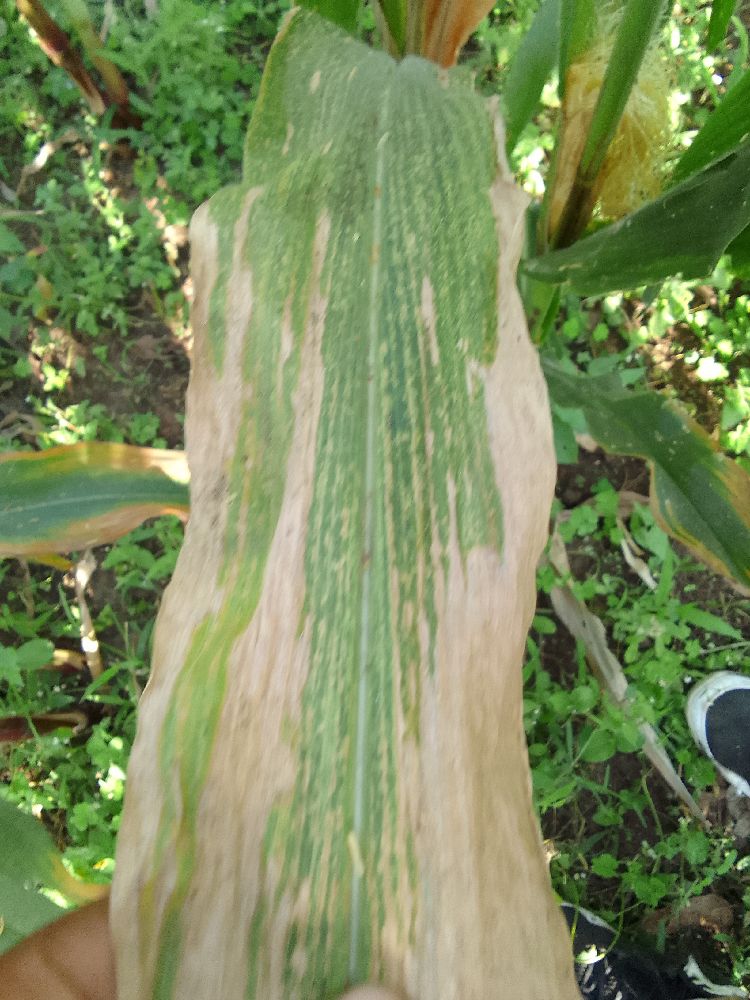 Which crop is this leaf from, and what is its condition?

maize, maize lethal necrosis
